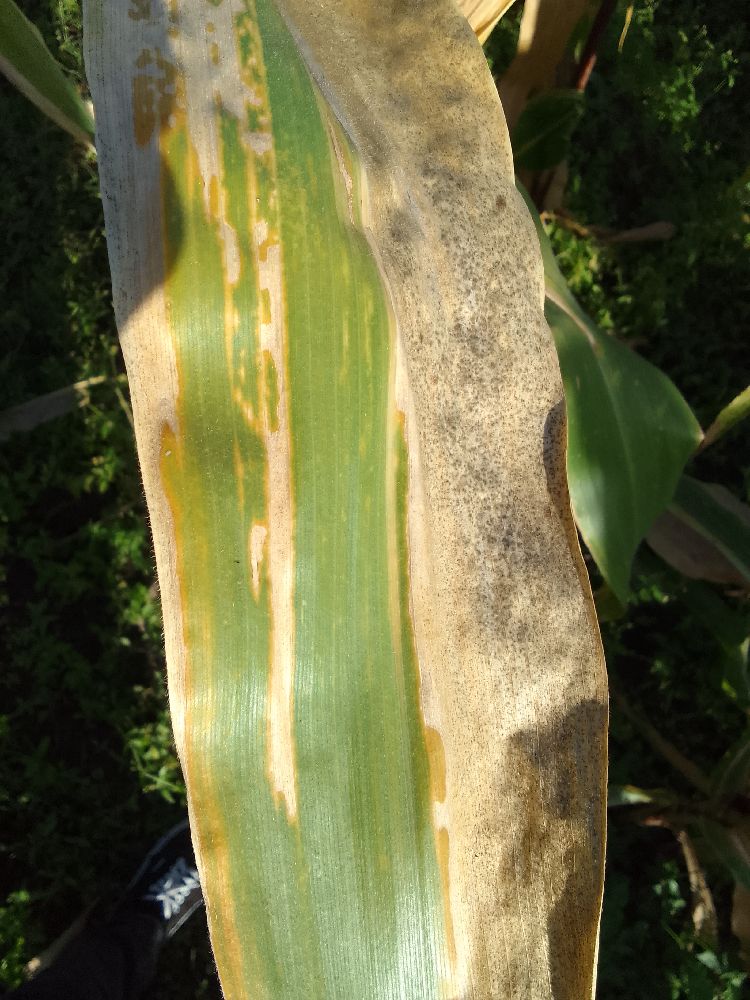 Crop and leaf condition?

maize, maize lethal necrosis
